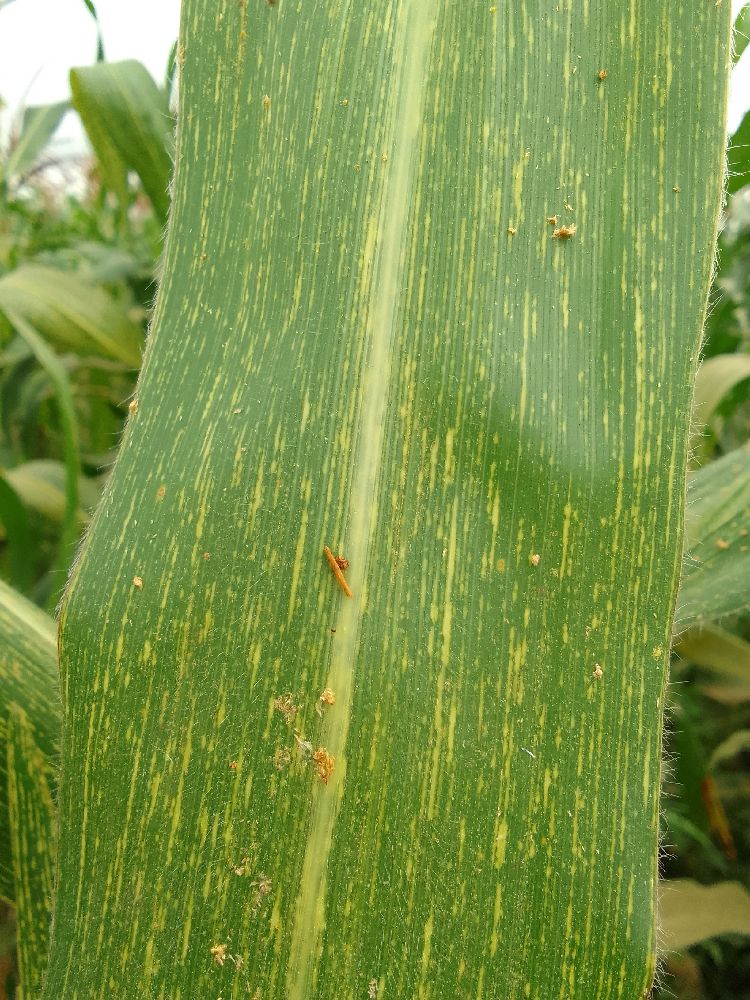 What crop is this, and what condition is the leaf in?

maize, maize streak virus
